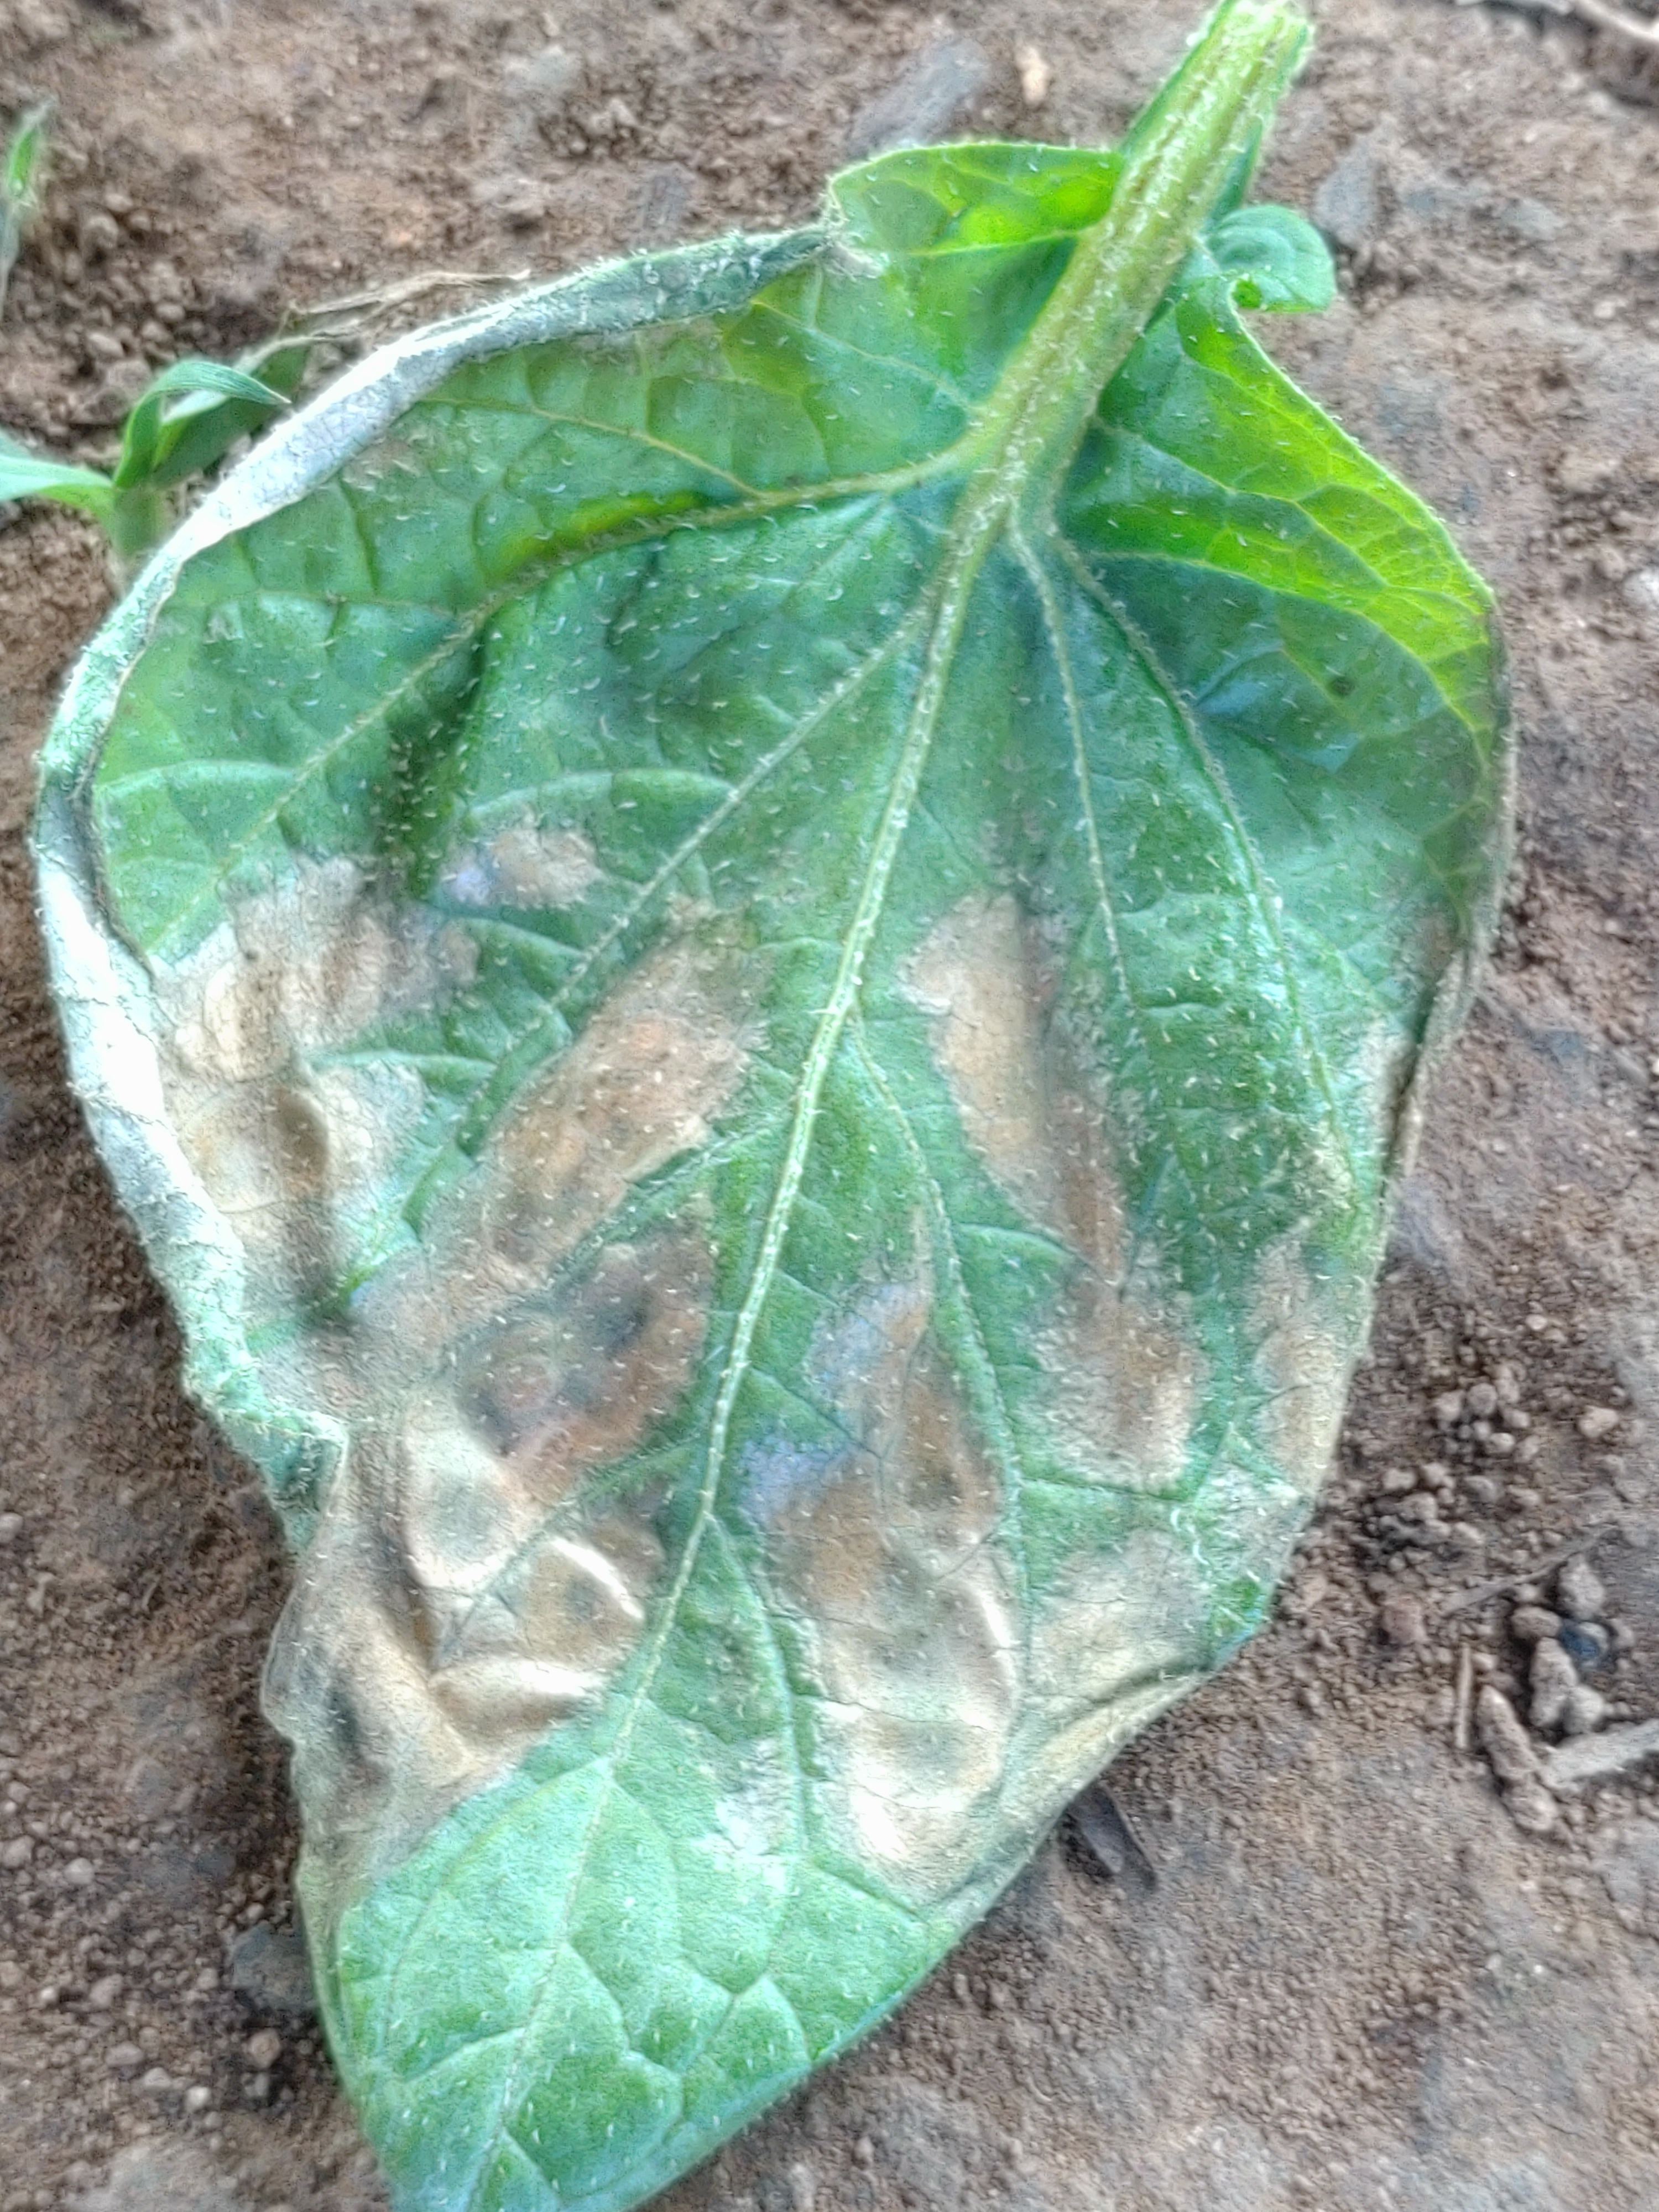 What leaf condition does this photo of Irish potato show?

early blight
